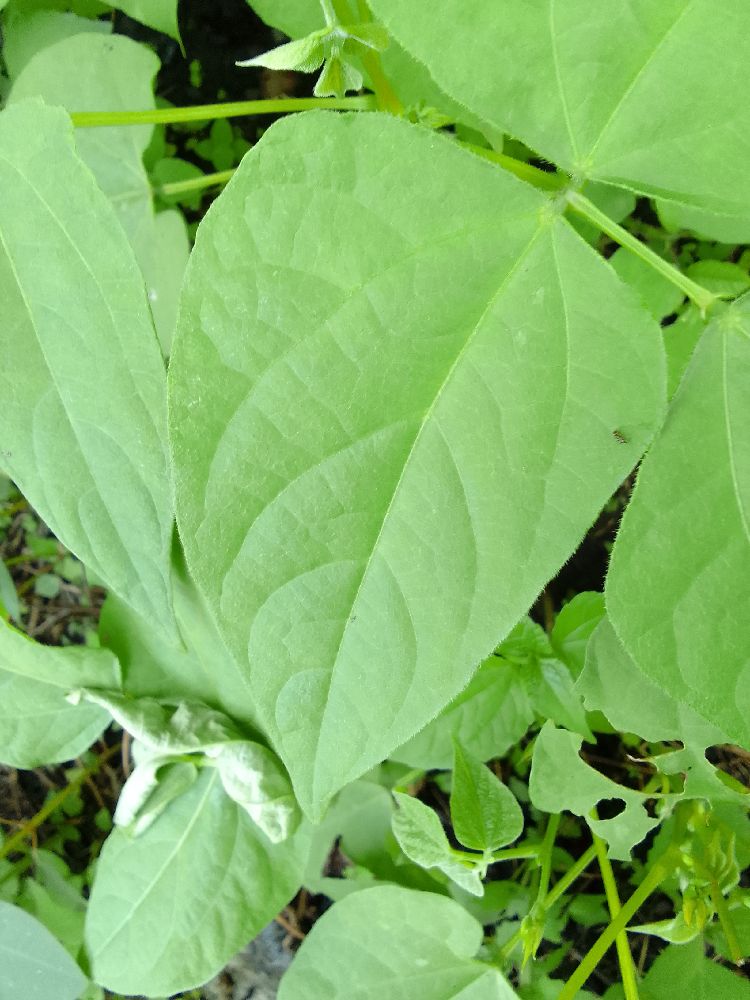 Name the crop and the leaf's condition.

common bean, healthy
